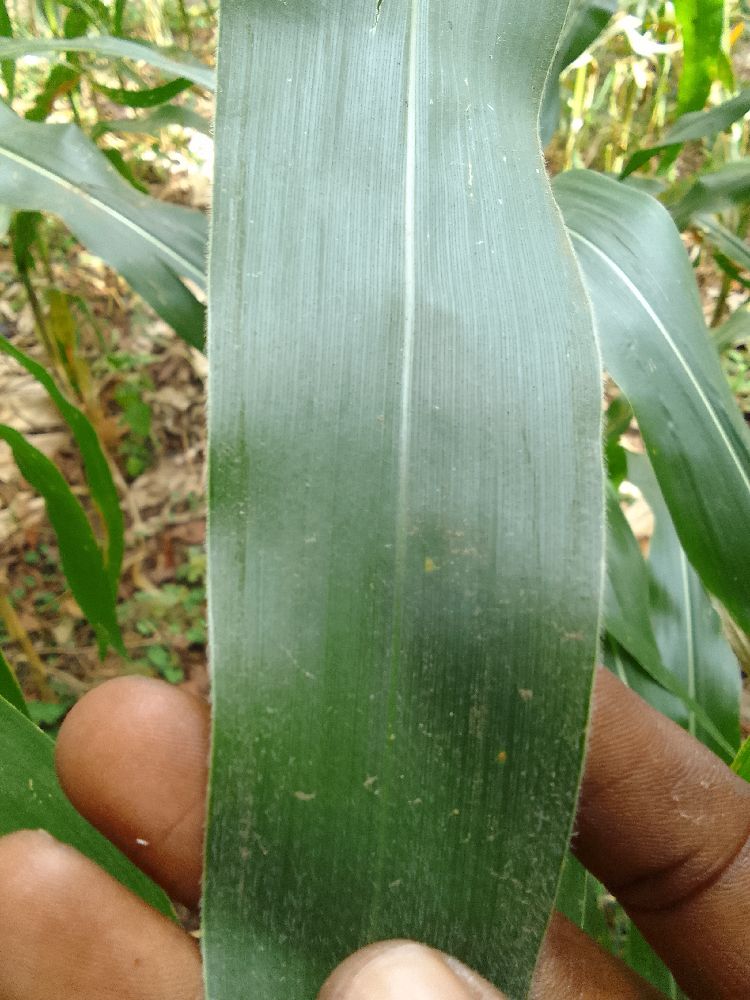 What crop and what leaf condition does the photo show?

maize, healthy
